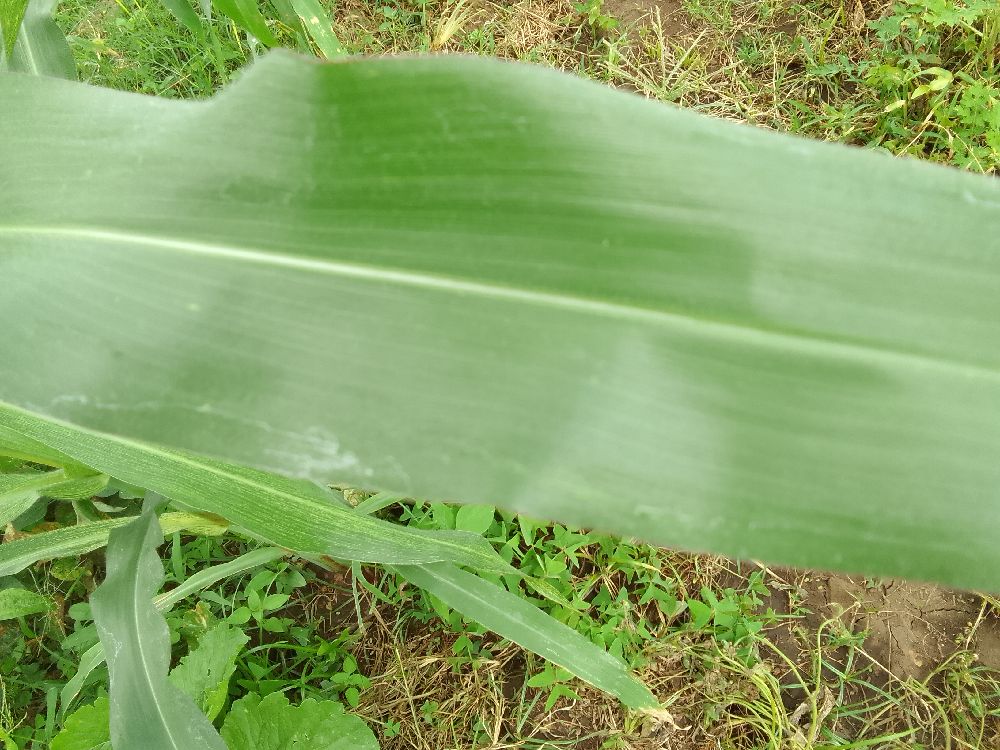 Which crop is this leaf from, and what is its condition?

maize, healthy
